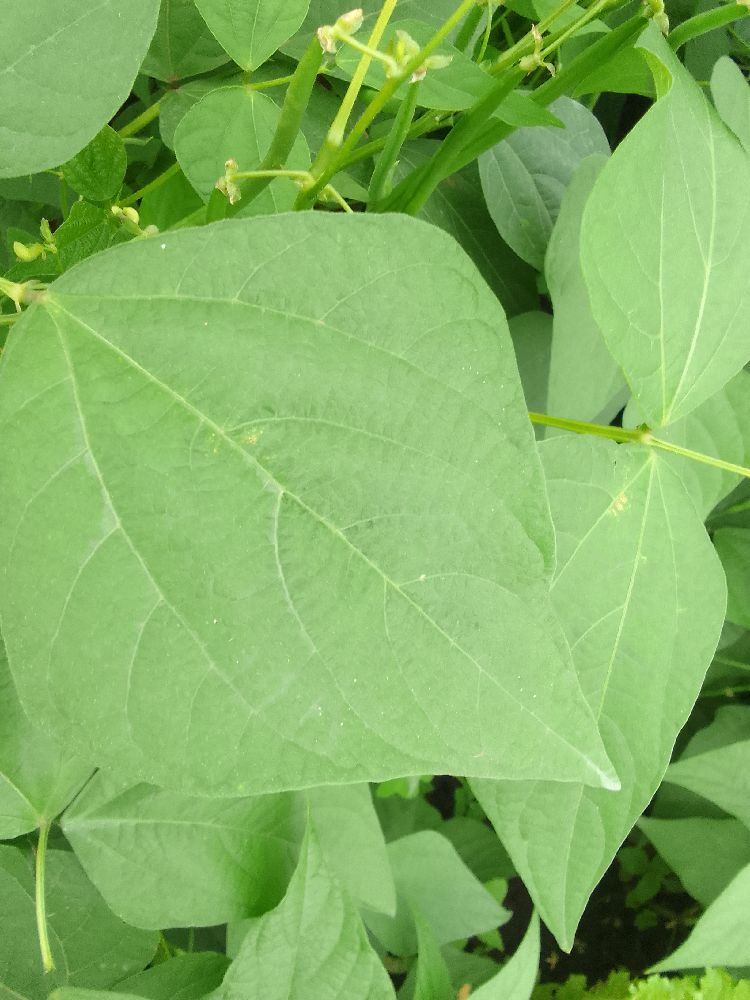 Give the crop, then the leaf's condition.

common bean, healthy
